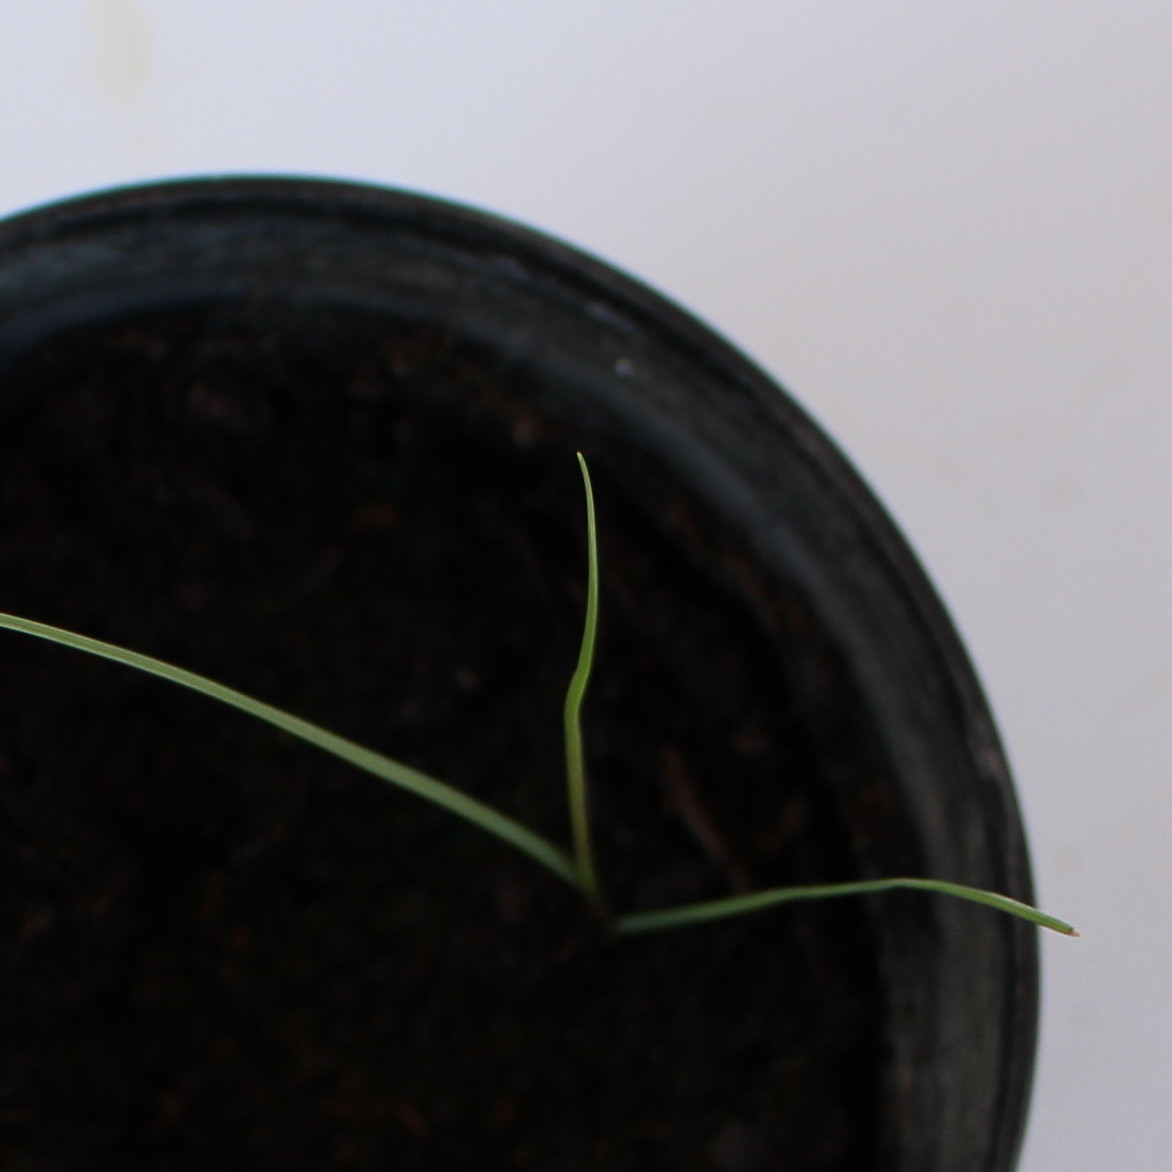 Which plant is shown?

Lolium multiflorum
